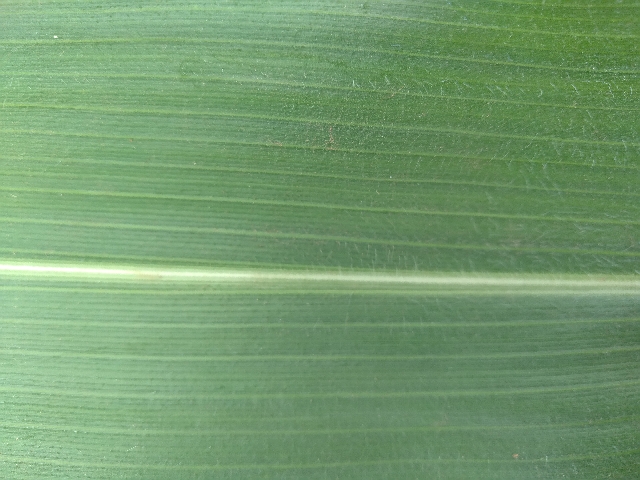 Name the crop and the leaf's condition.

maize, healthy
